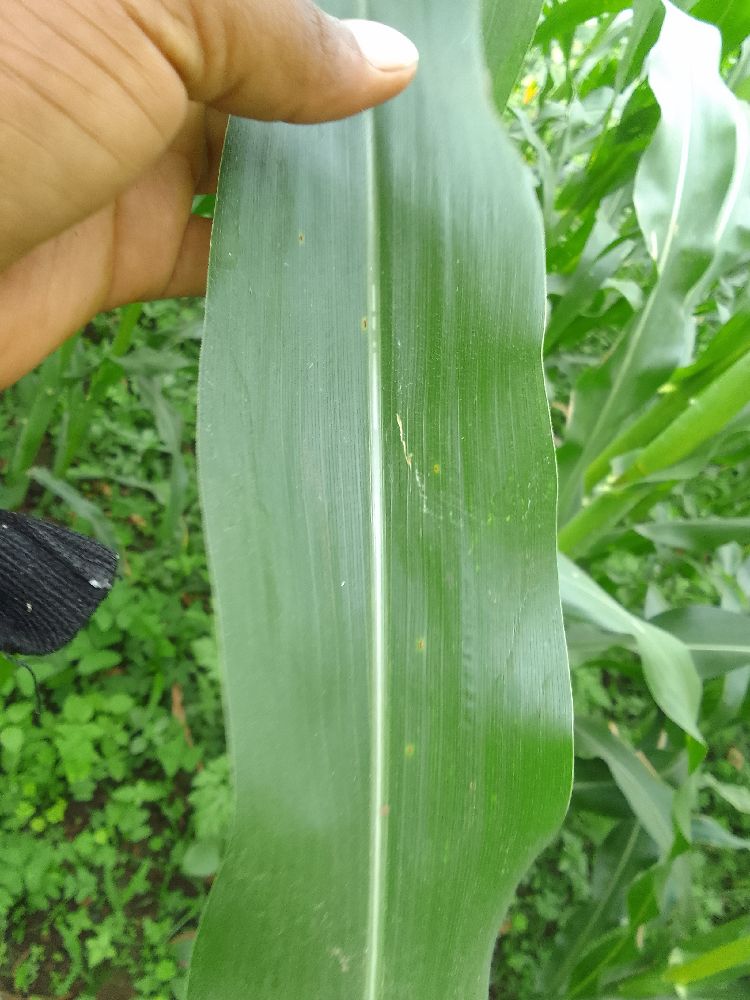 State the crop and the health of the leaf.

maize, healthy
